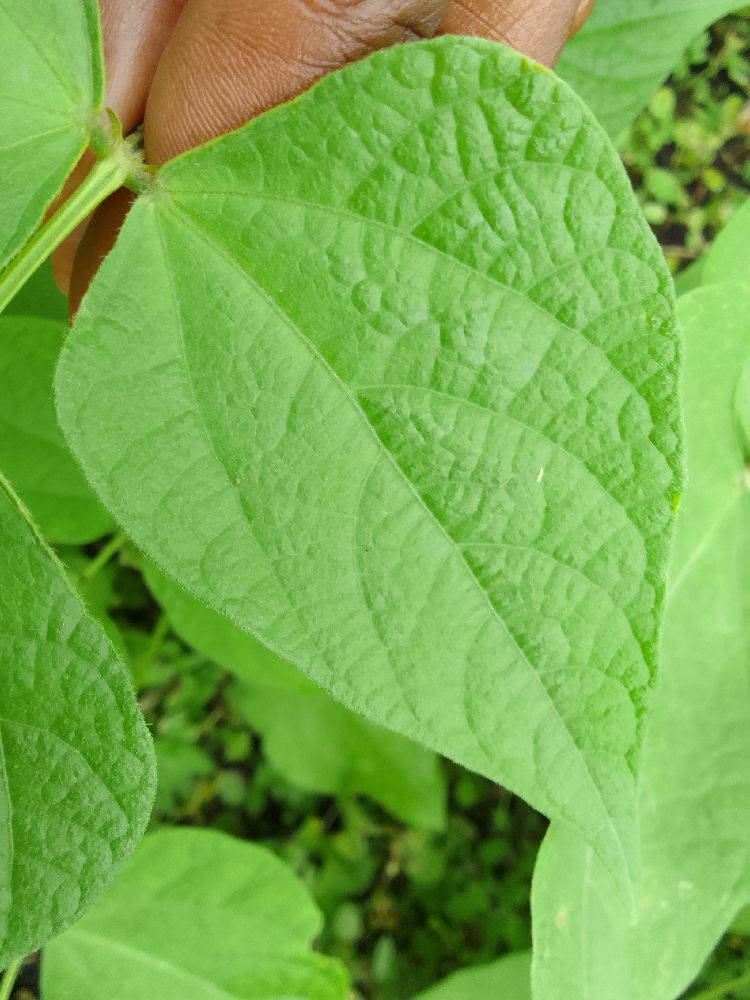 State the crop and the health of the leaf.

common bean, healthy
